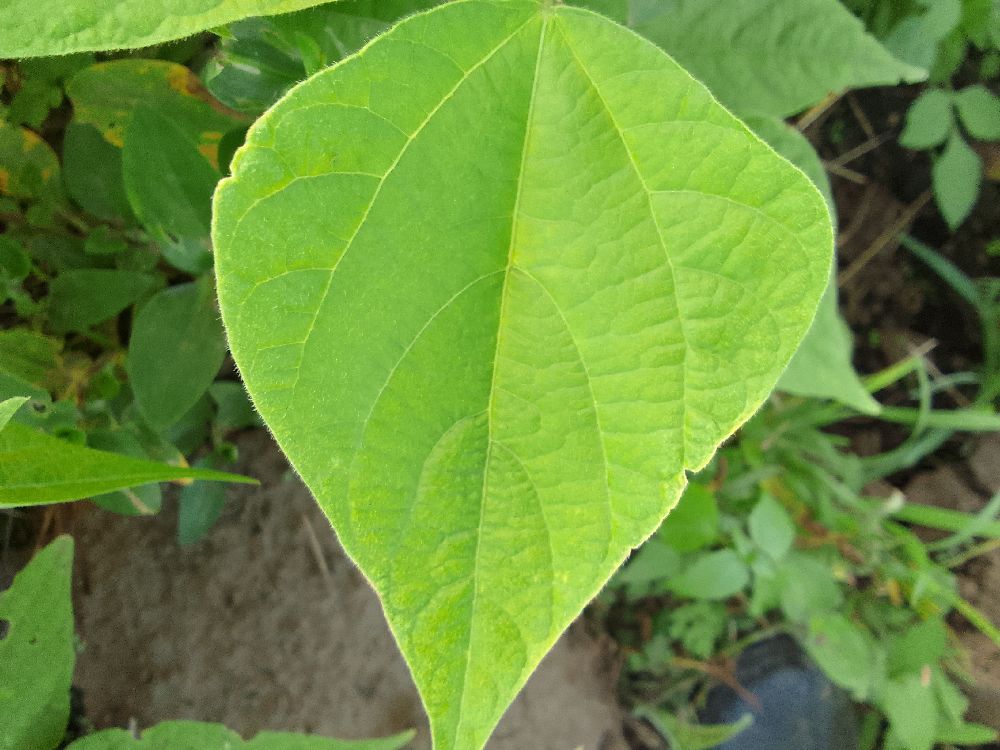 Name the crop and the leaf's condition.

common bean, healthy
